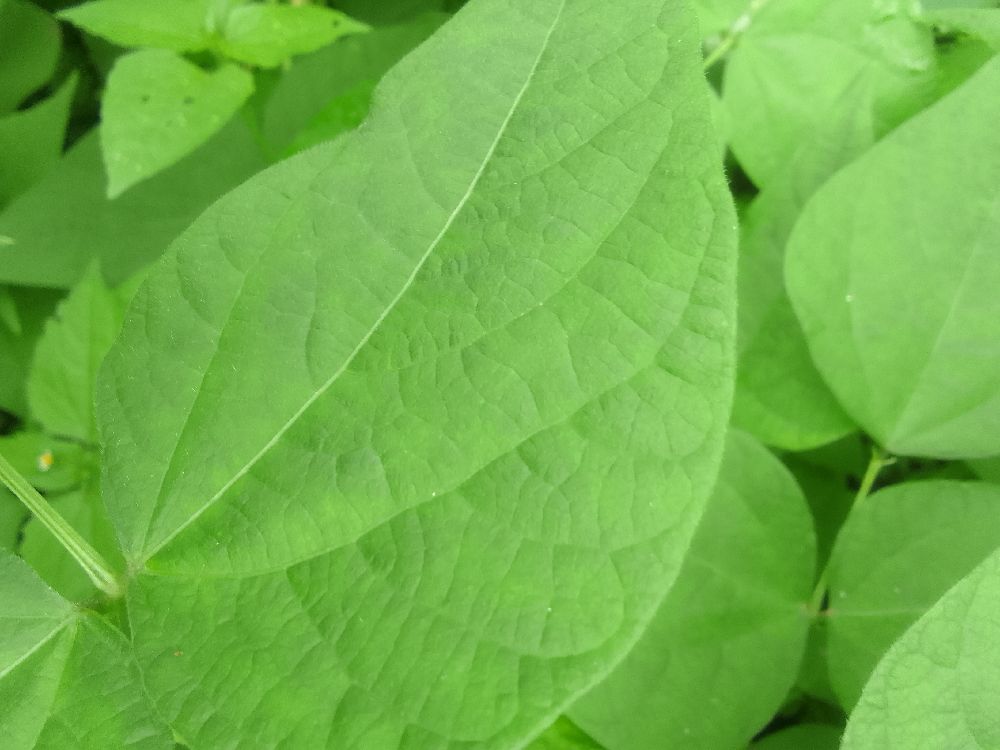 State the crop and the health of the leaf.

common bean, healthy
